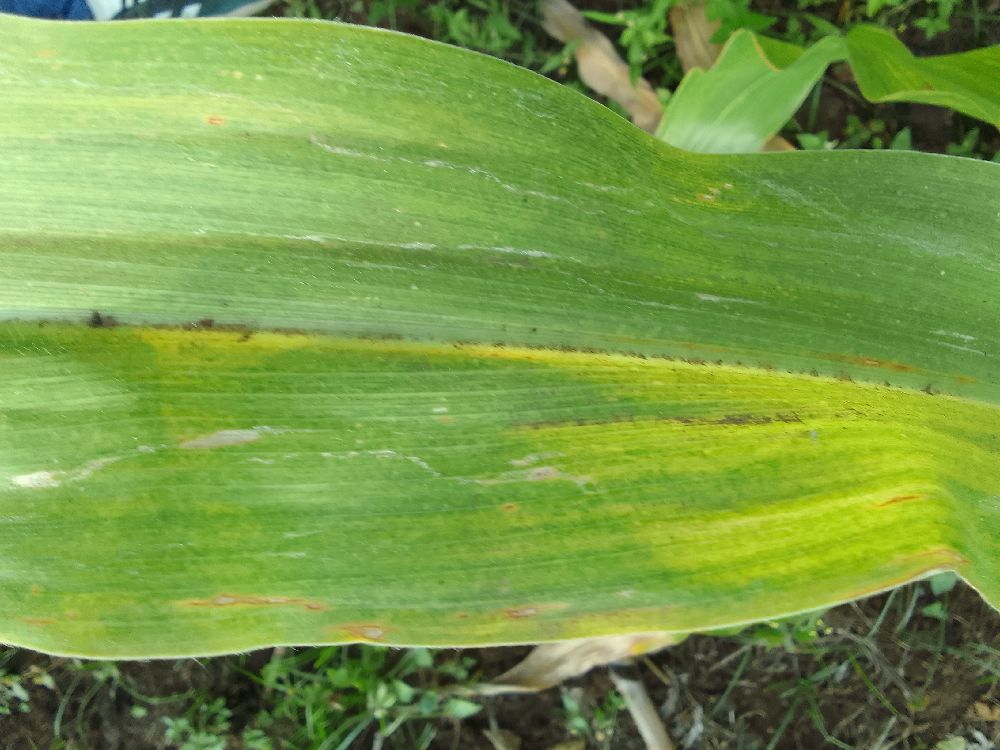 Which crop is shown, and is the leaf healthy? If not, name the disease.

maize, maize lethal necrosis
